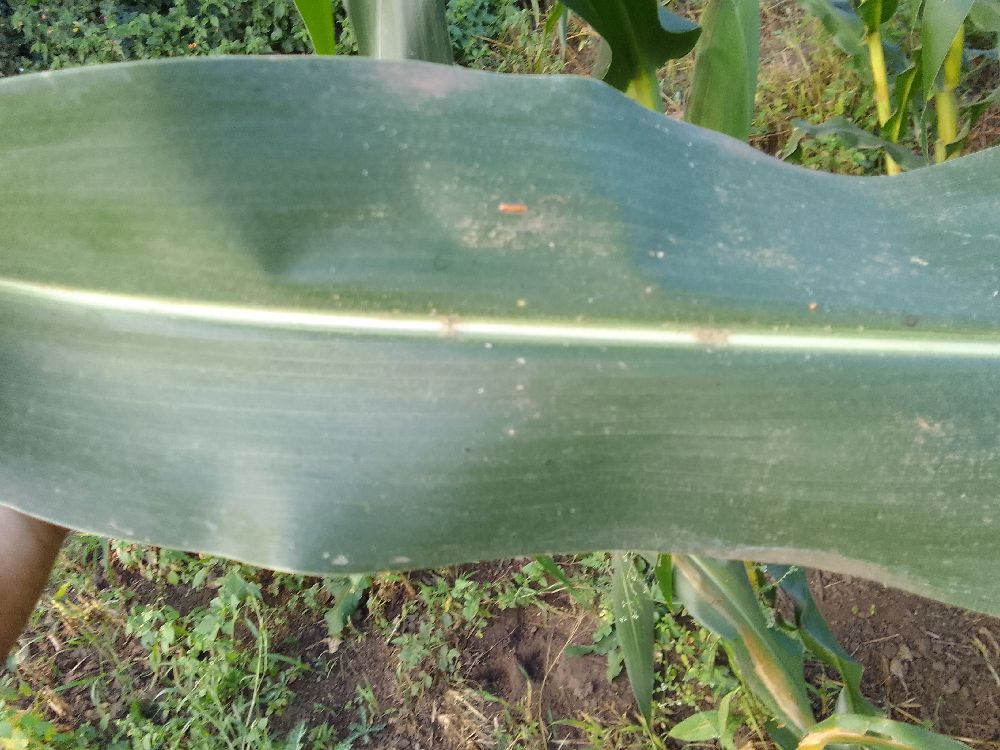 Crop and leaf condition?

maize, healthy
